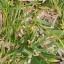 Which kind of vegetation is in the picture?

grass
